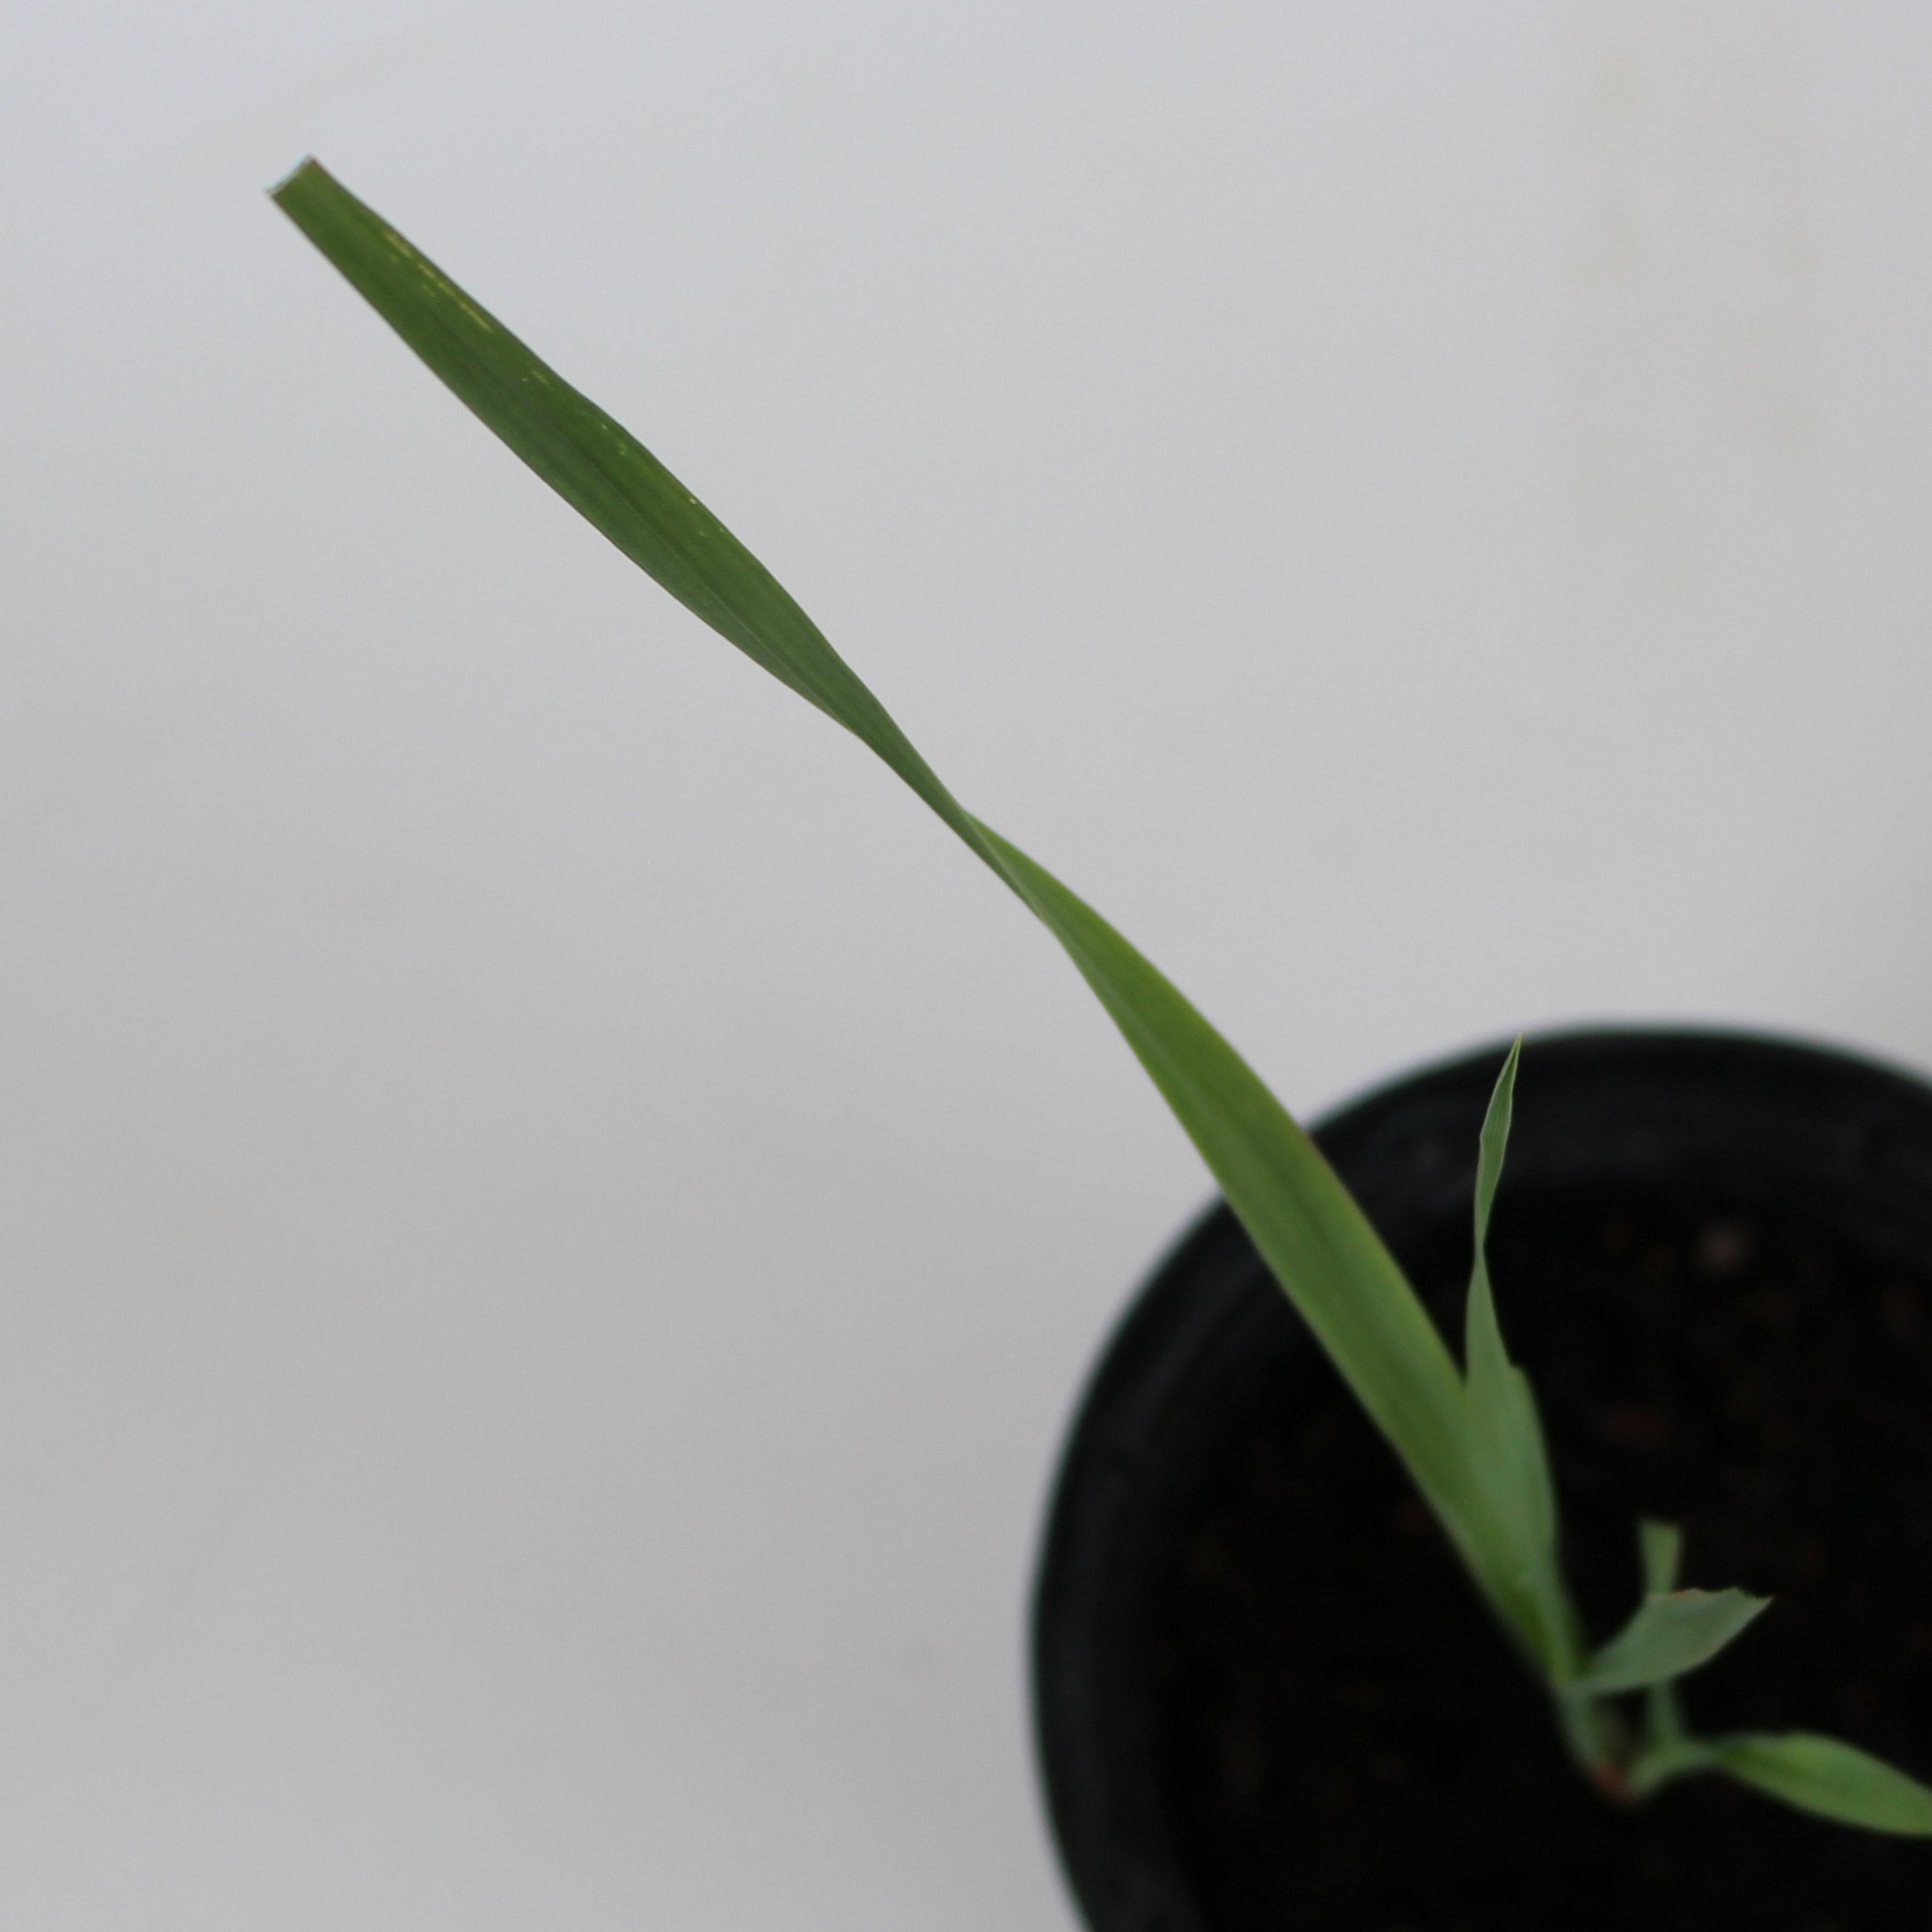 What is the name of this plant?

Avena sterilis
